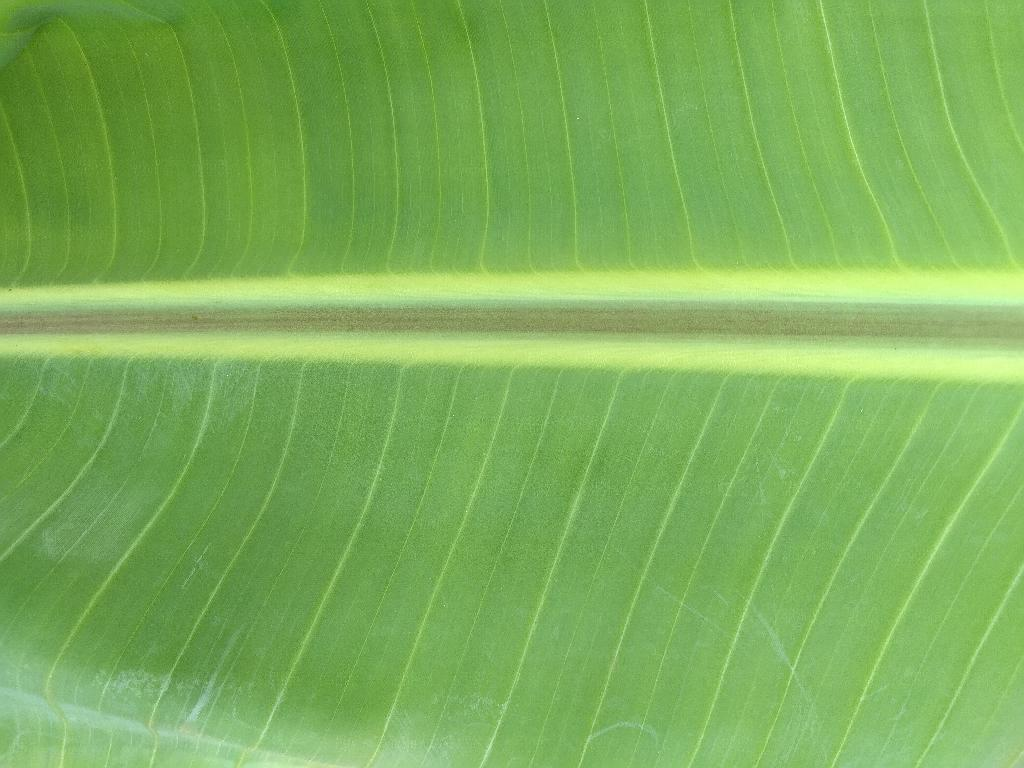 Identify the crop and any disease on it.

banana, healthy
